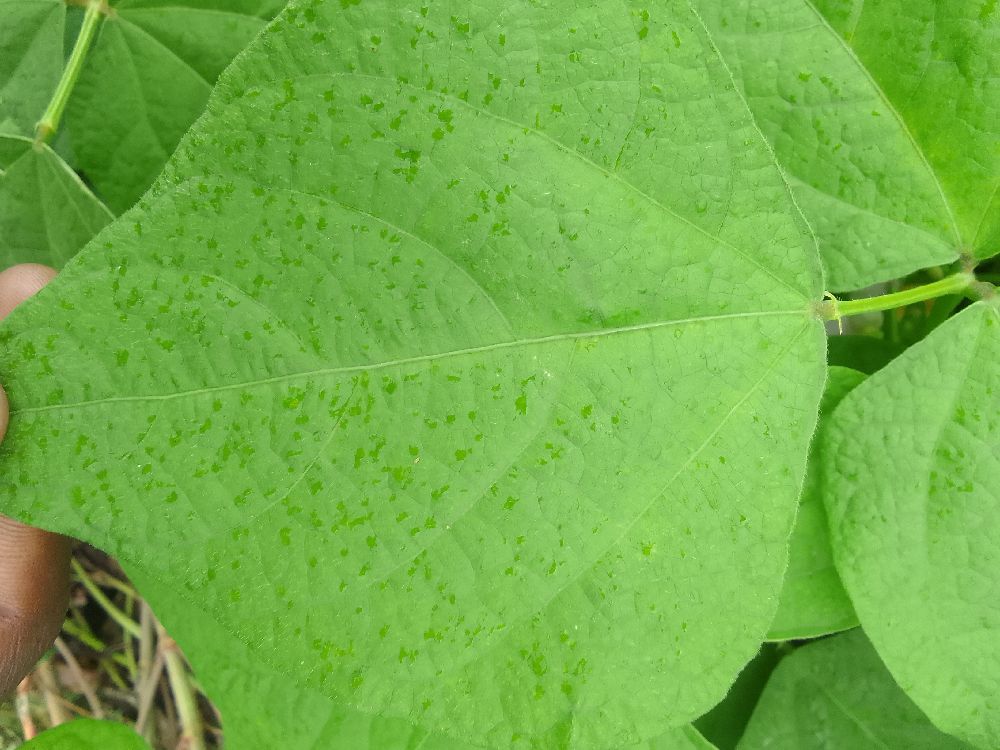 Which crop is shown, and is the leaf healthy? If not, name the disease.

common bean, healthy
